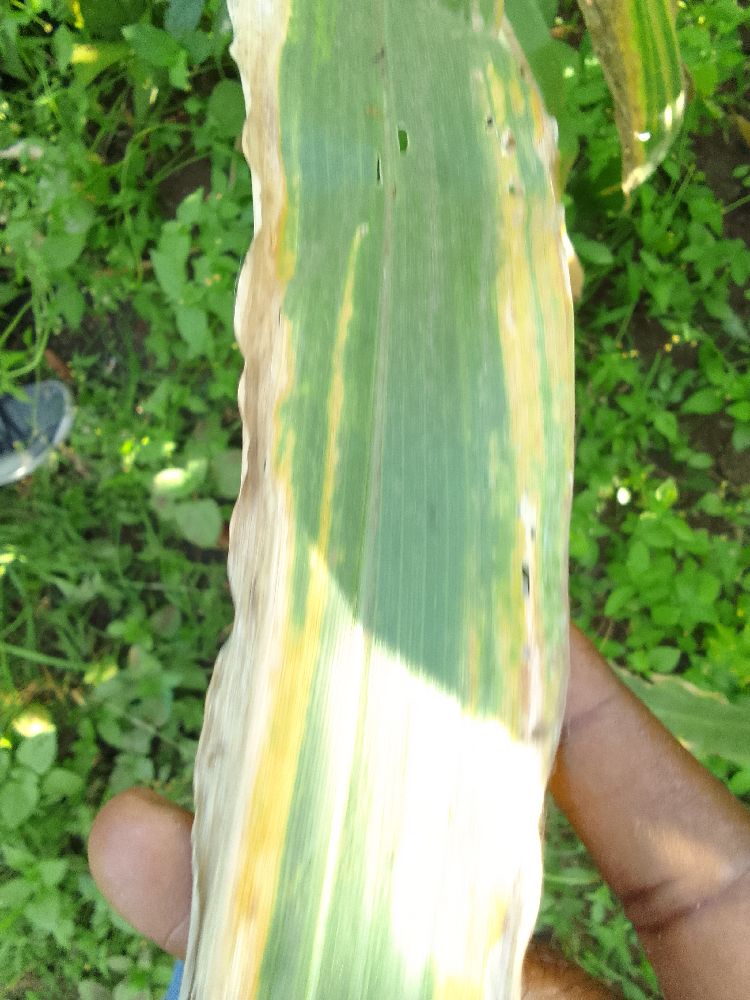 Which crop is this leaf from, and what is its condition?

maize, maize lethal necrosis
